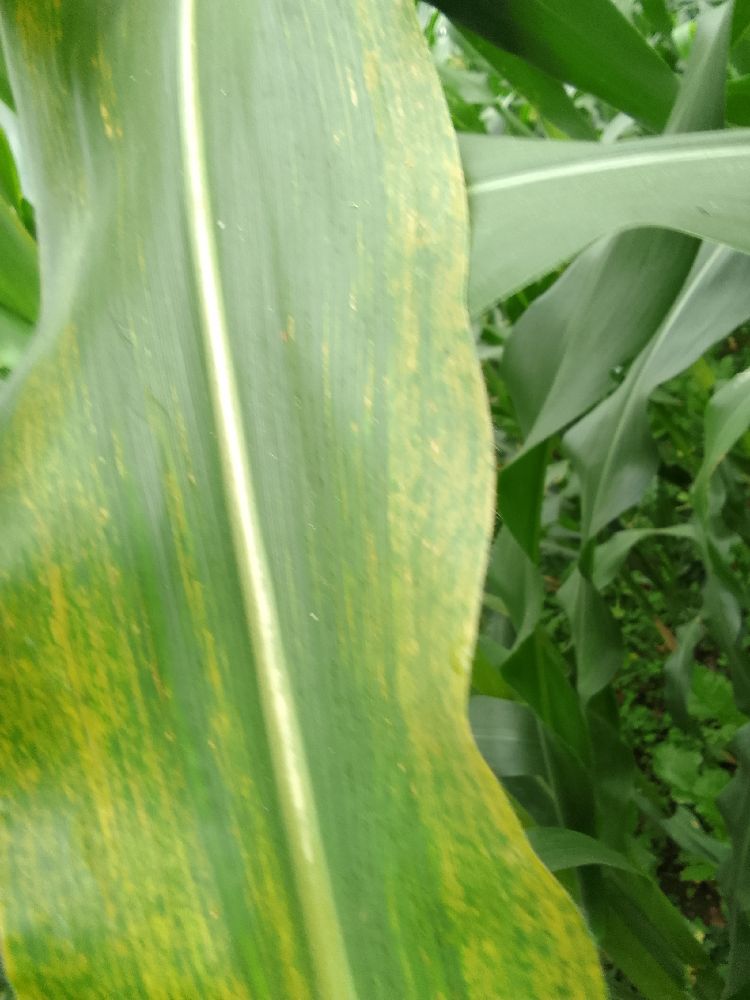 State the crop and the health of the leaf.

maize, maize lethal necrosis
